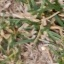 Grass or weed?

grass
